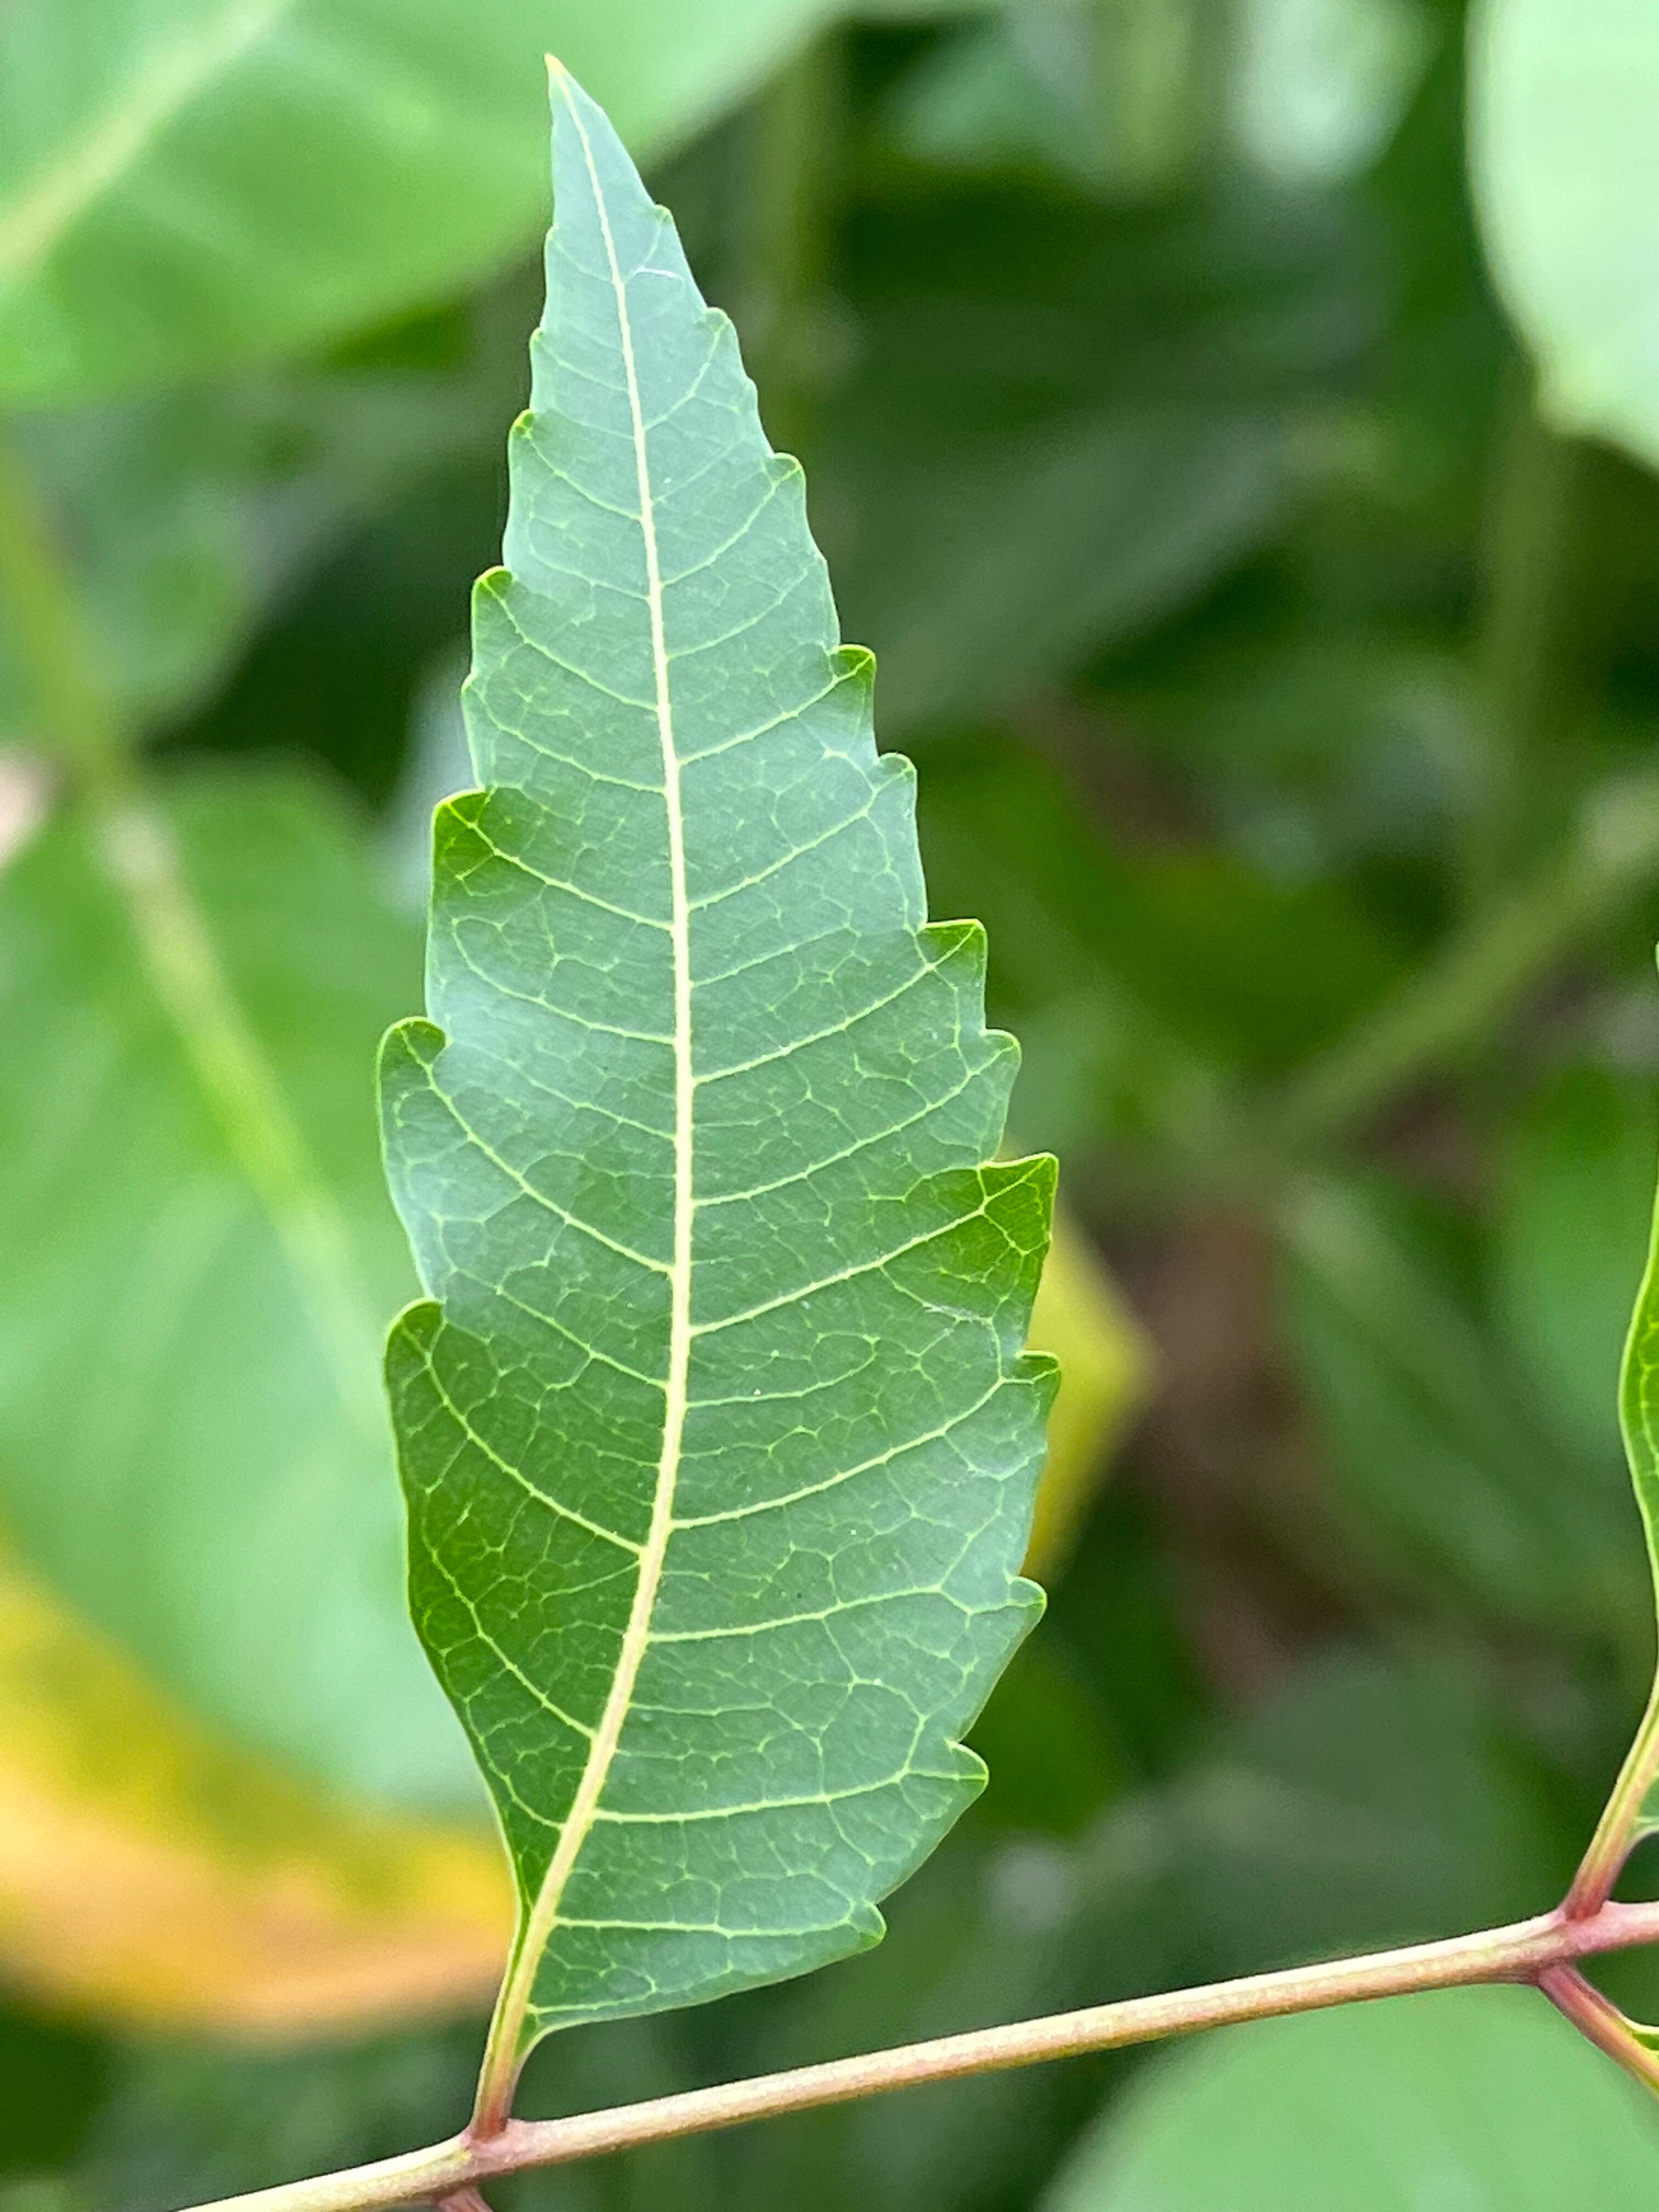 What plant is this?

neem
